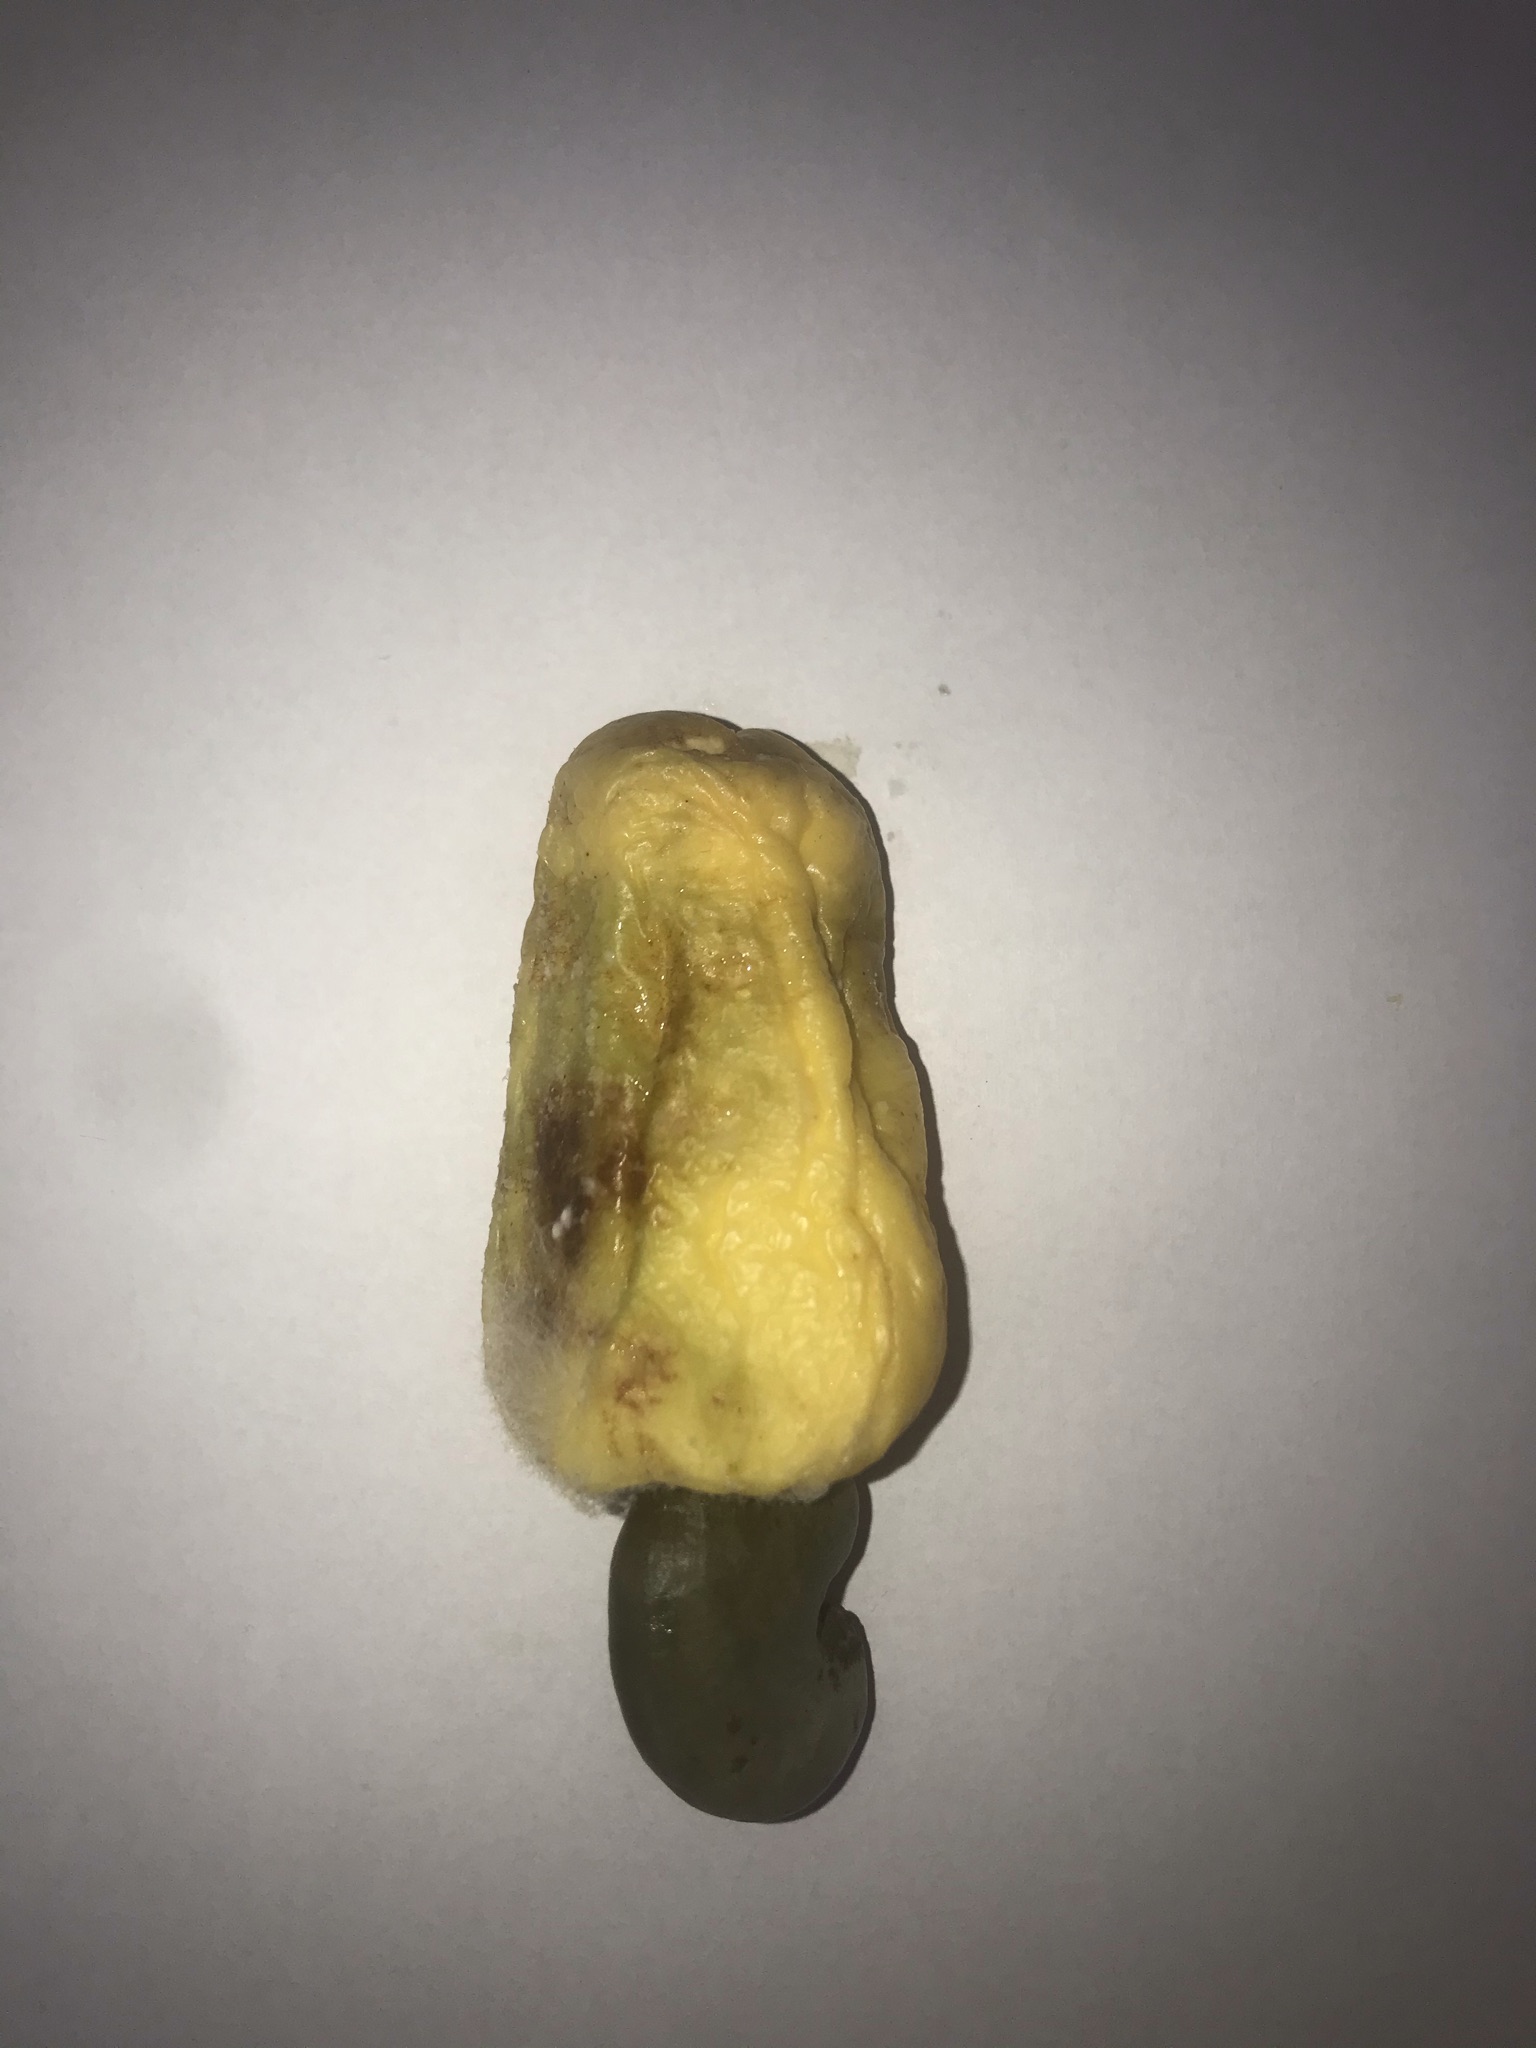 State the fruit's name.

caju amarelo
